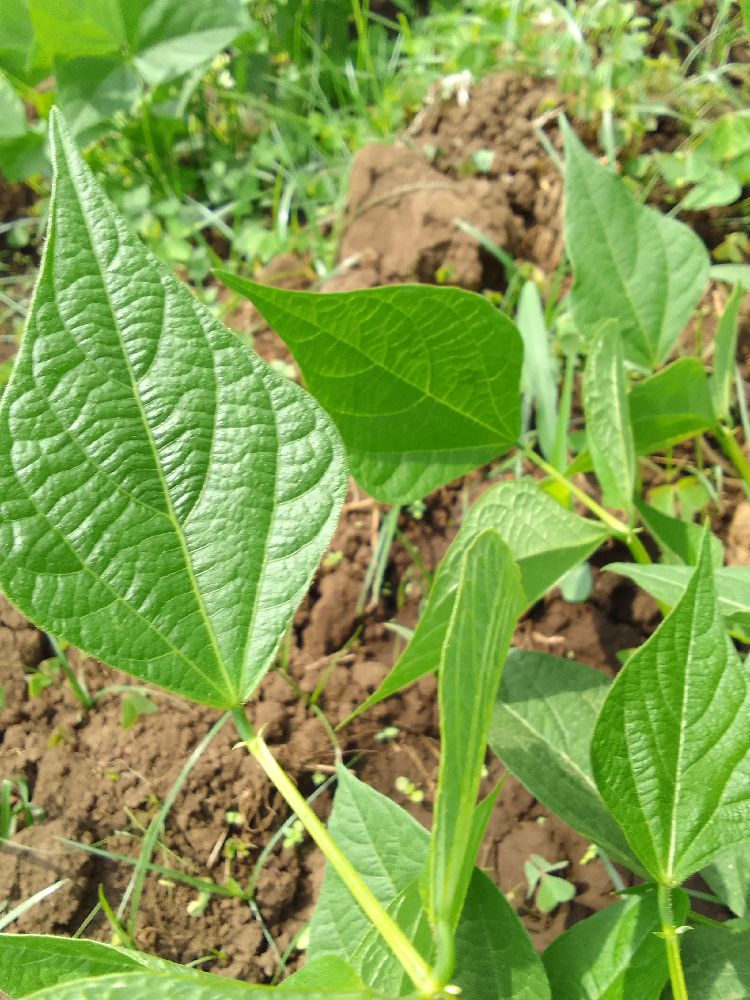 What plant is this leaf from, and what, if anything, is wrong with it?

common bean, healthy
